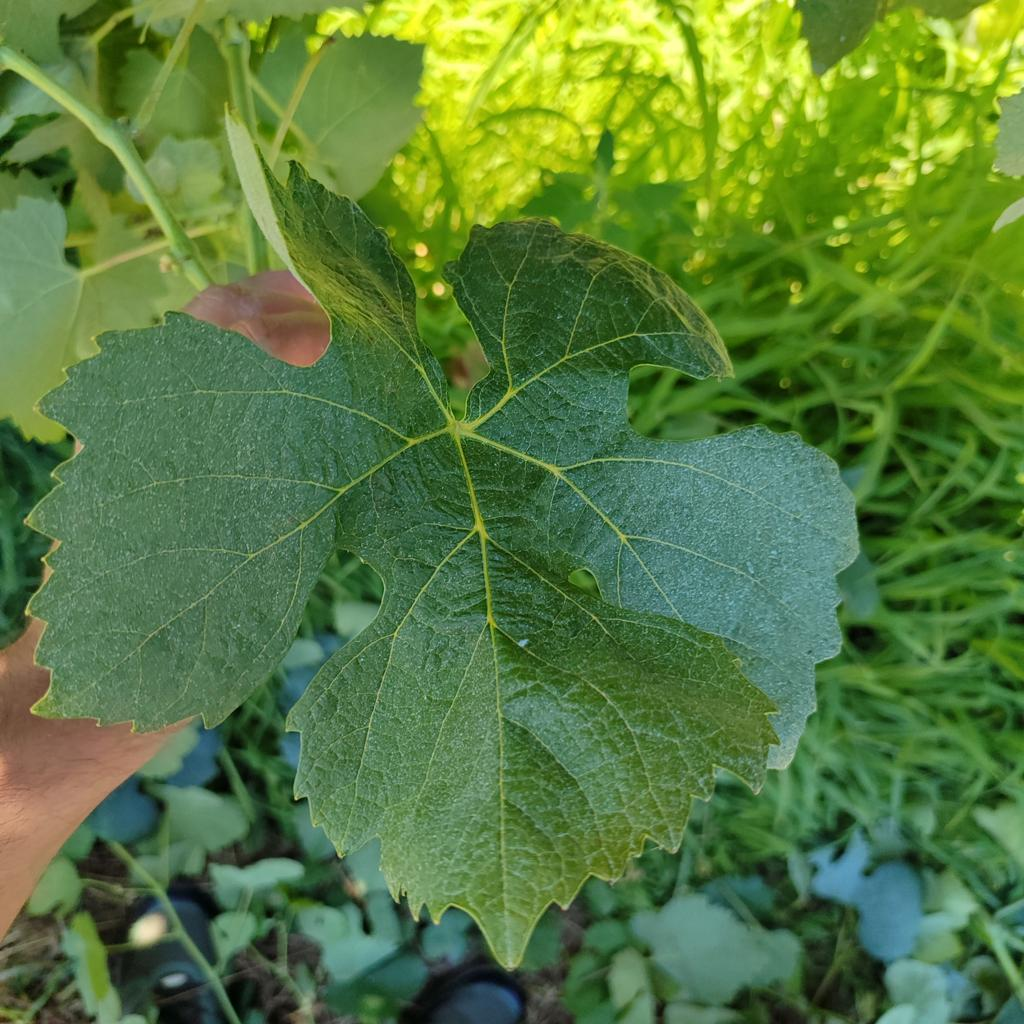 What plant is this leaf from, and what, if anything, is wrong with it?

grapevine, healthy
